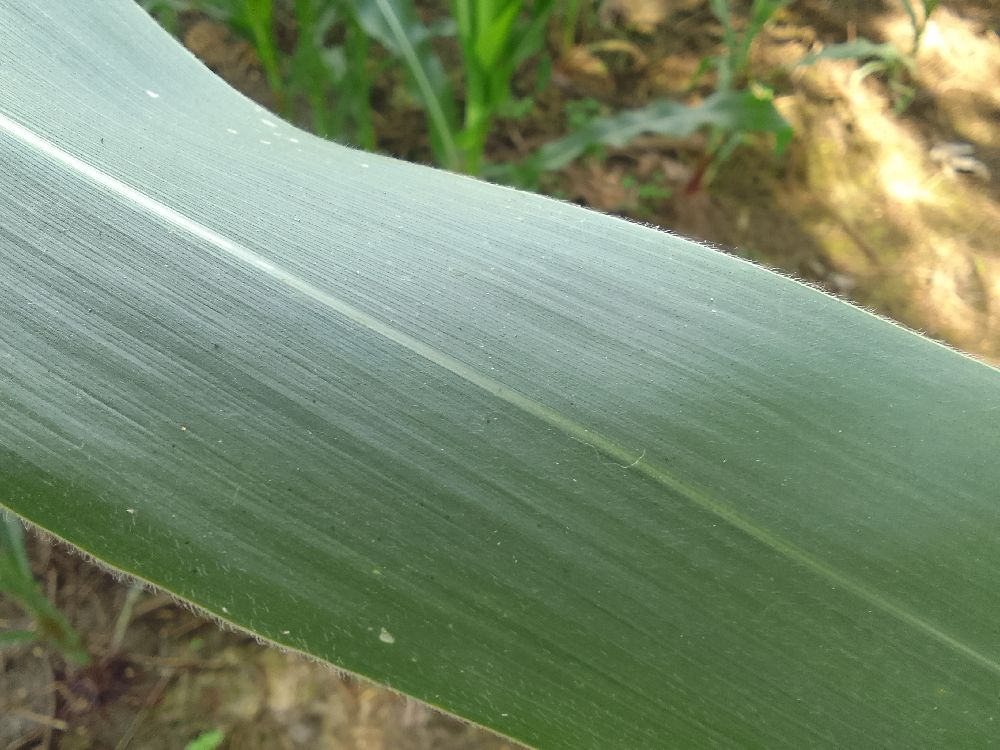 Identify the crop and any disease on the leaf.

maize, healthy
